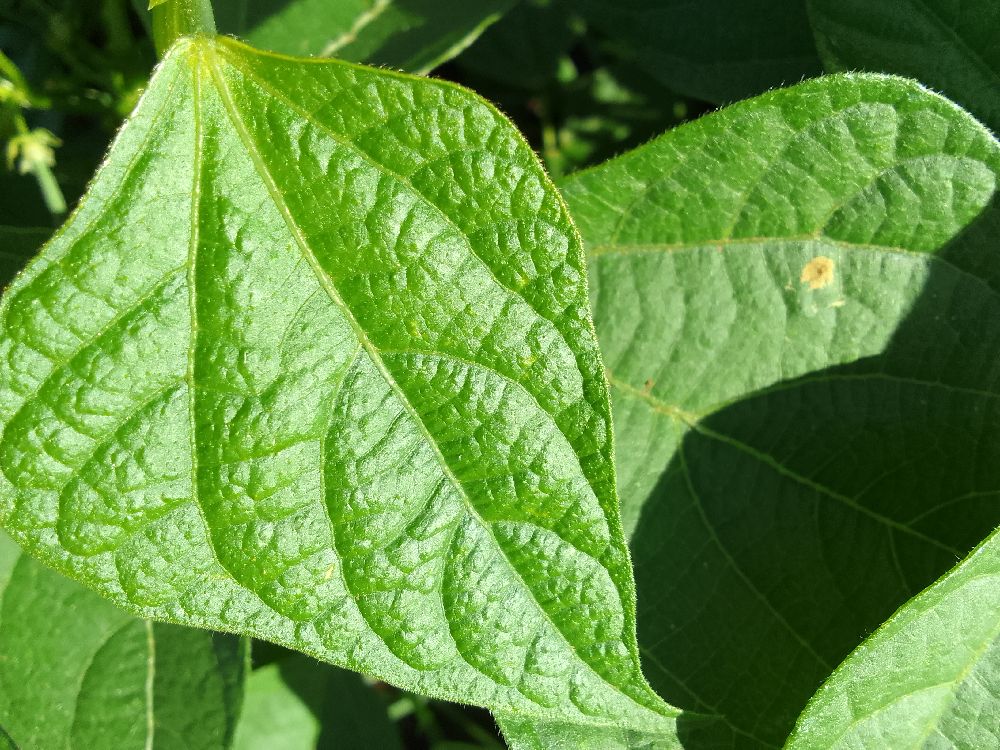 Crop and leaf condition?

common bean, healthy
